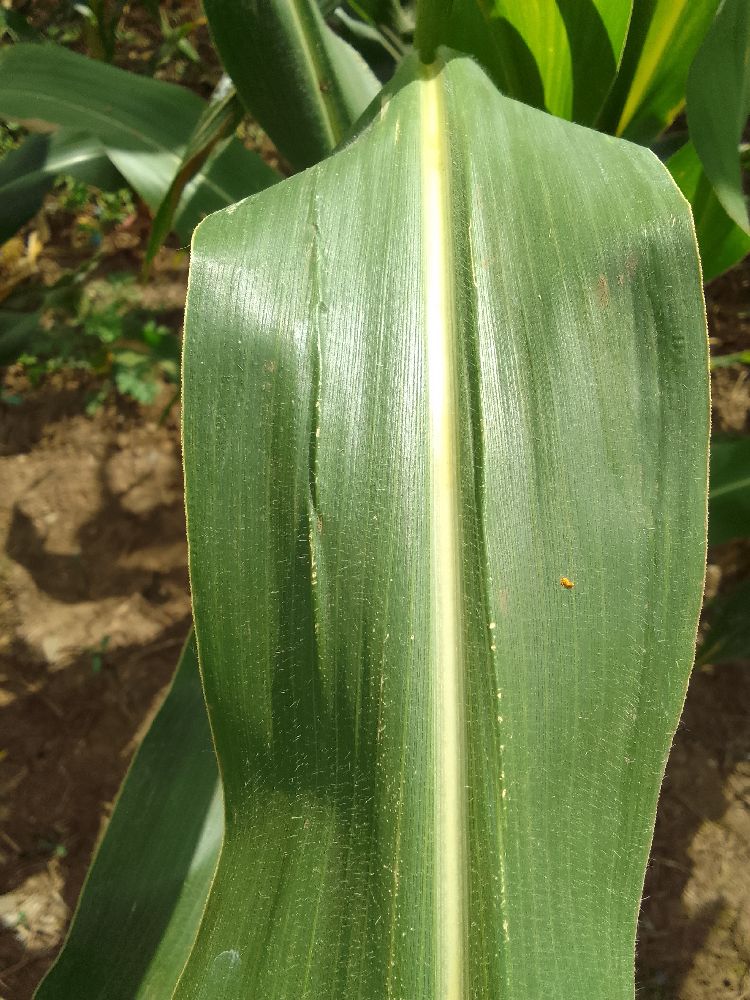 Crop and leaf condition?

maize, healthy
